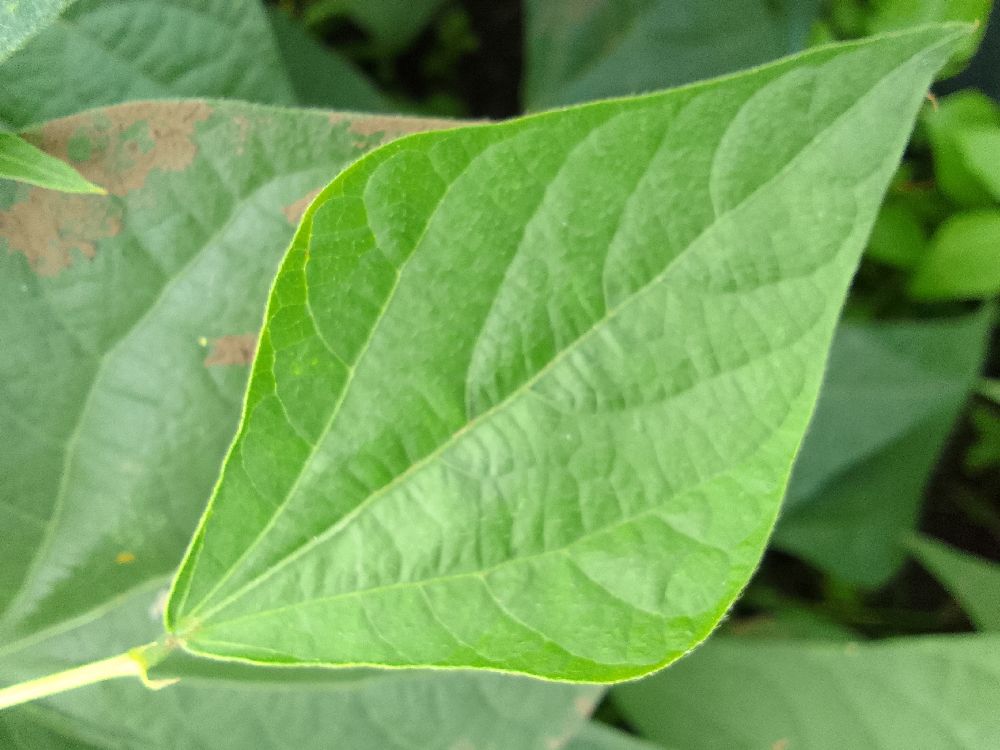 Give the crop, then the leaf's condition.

common bean, healthy
